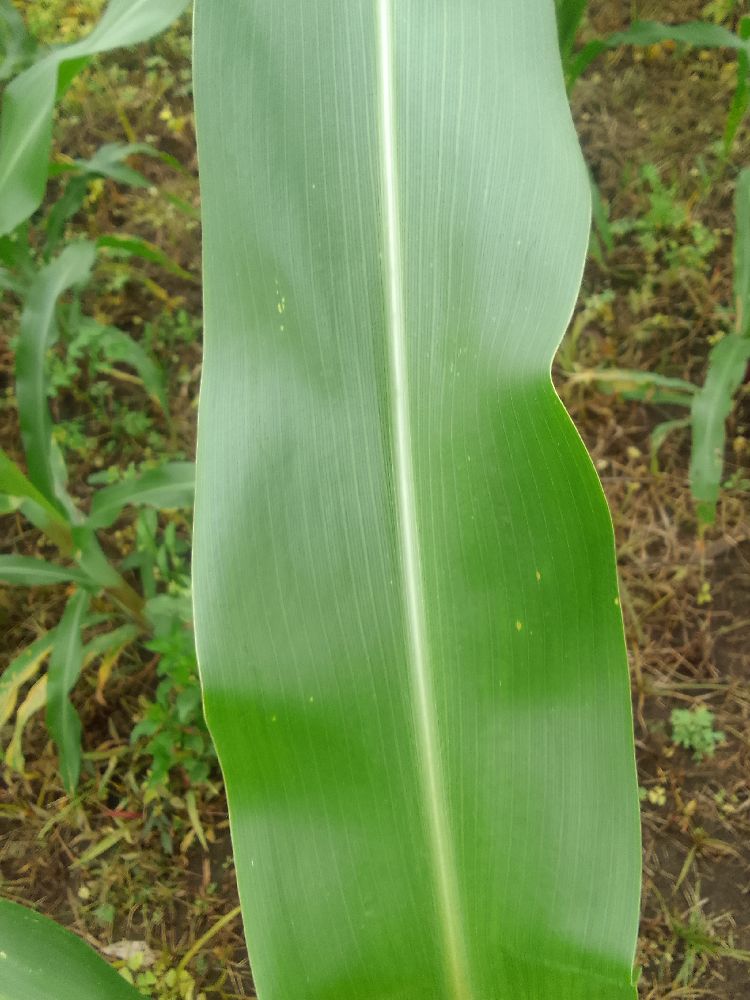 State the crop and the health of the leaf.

maize, healthy
